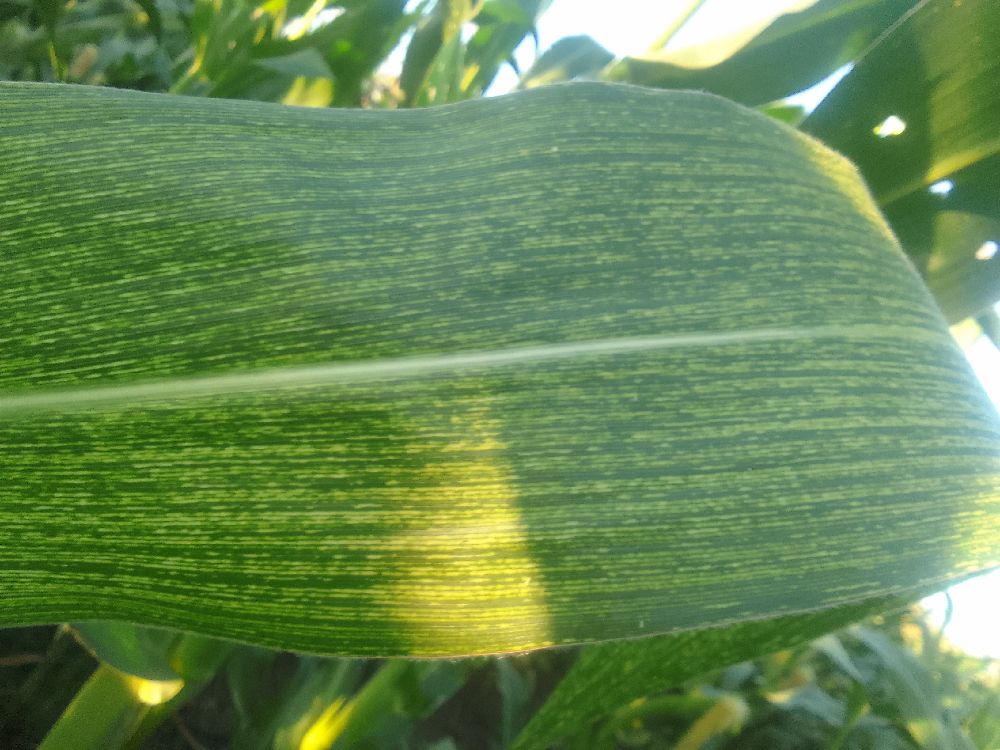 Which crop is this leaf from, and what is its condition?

maize, maize streak virus
